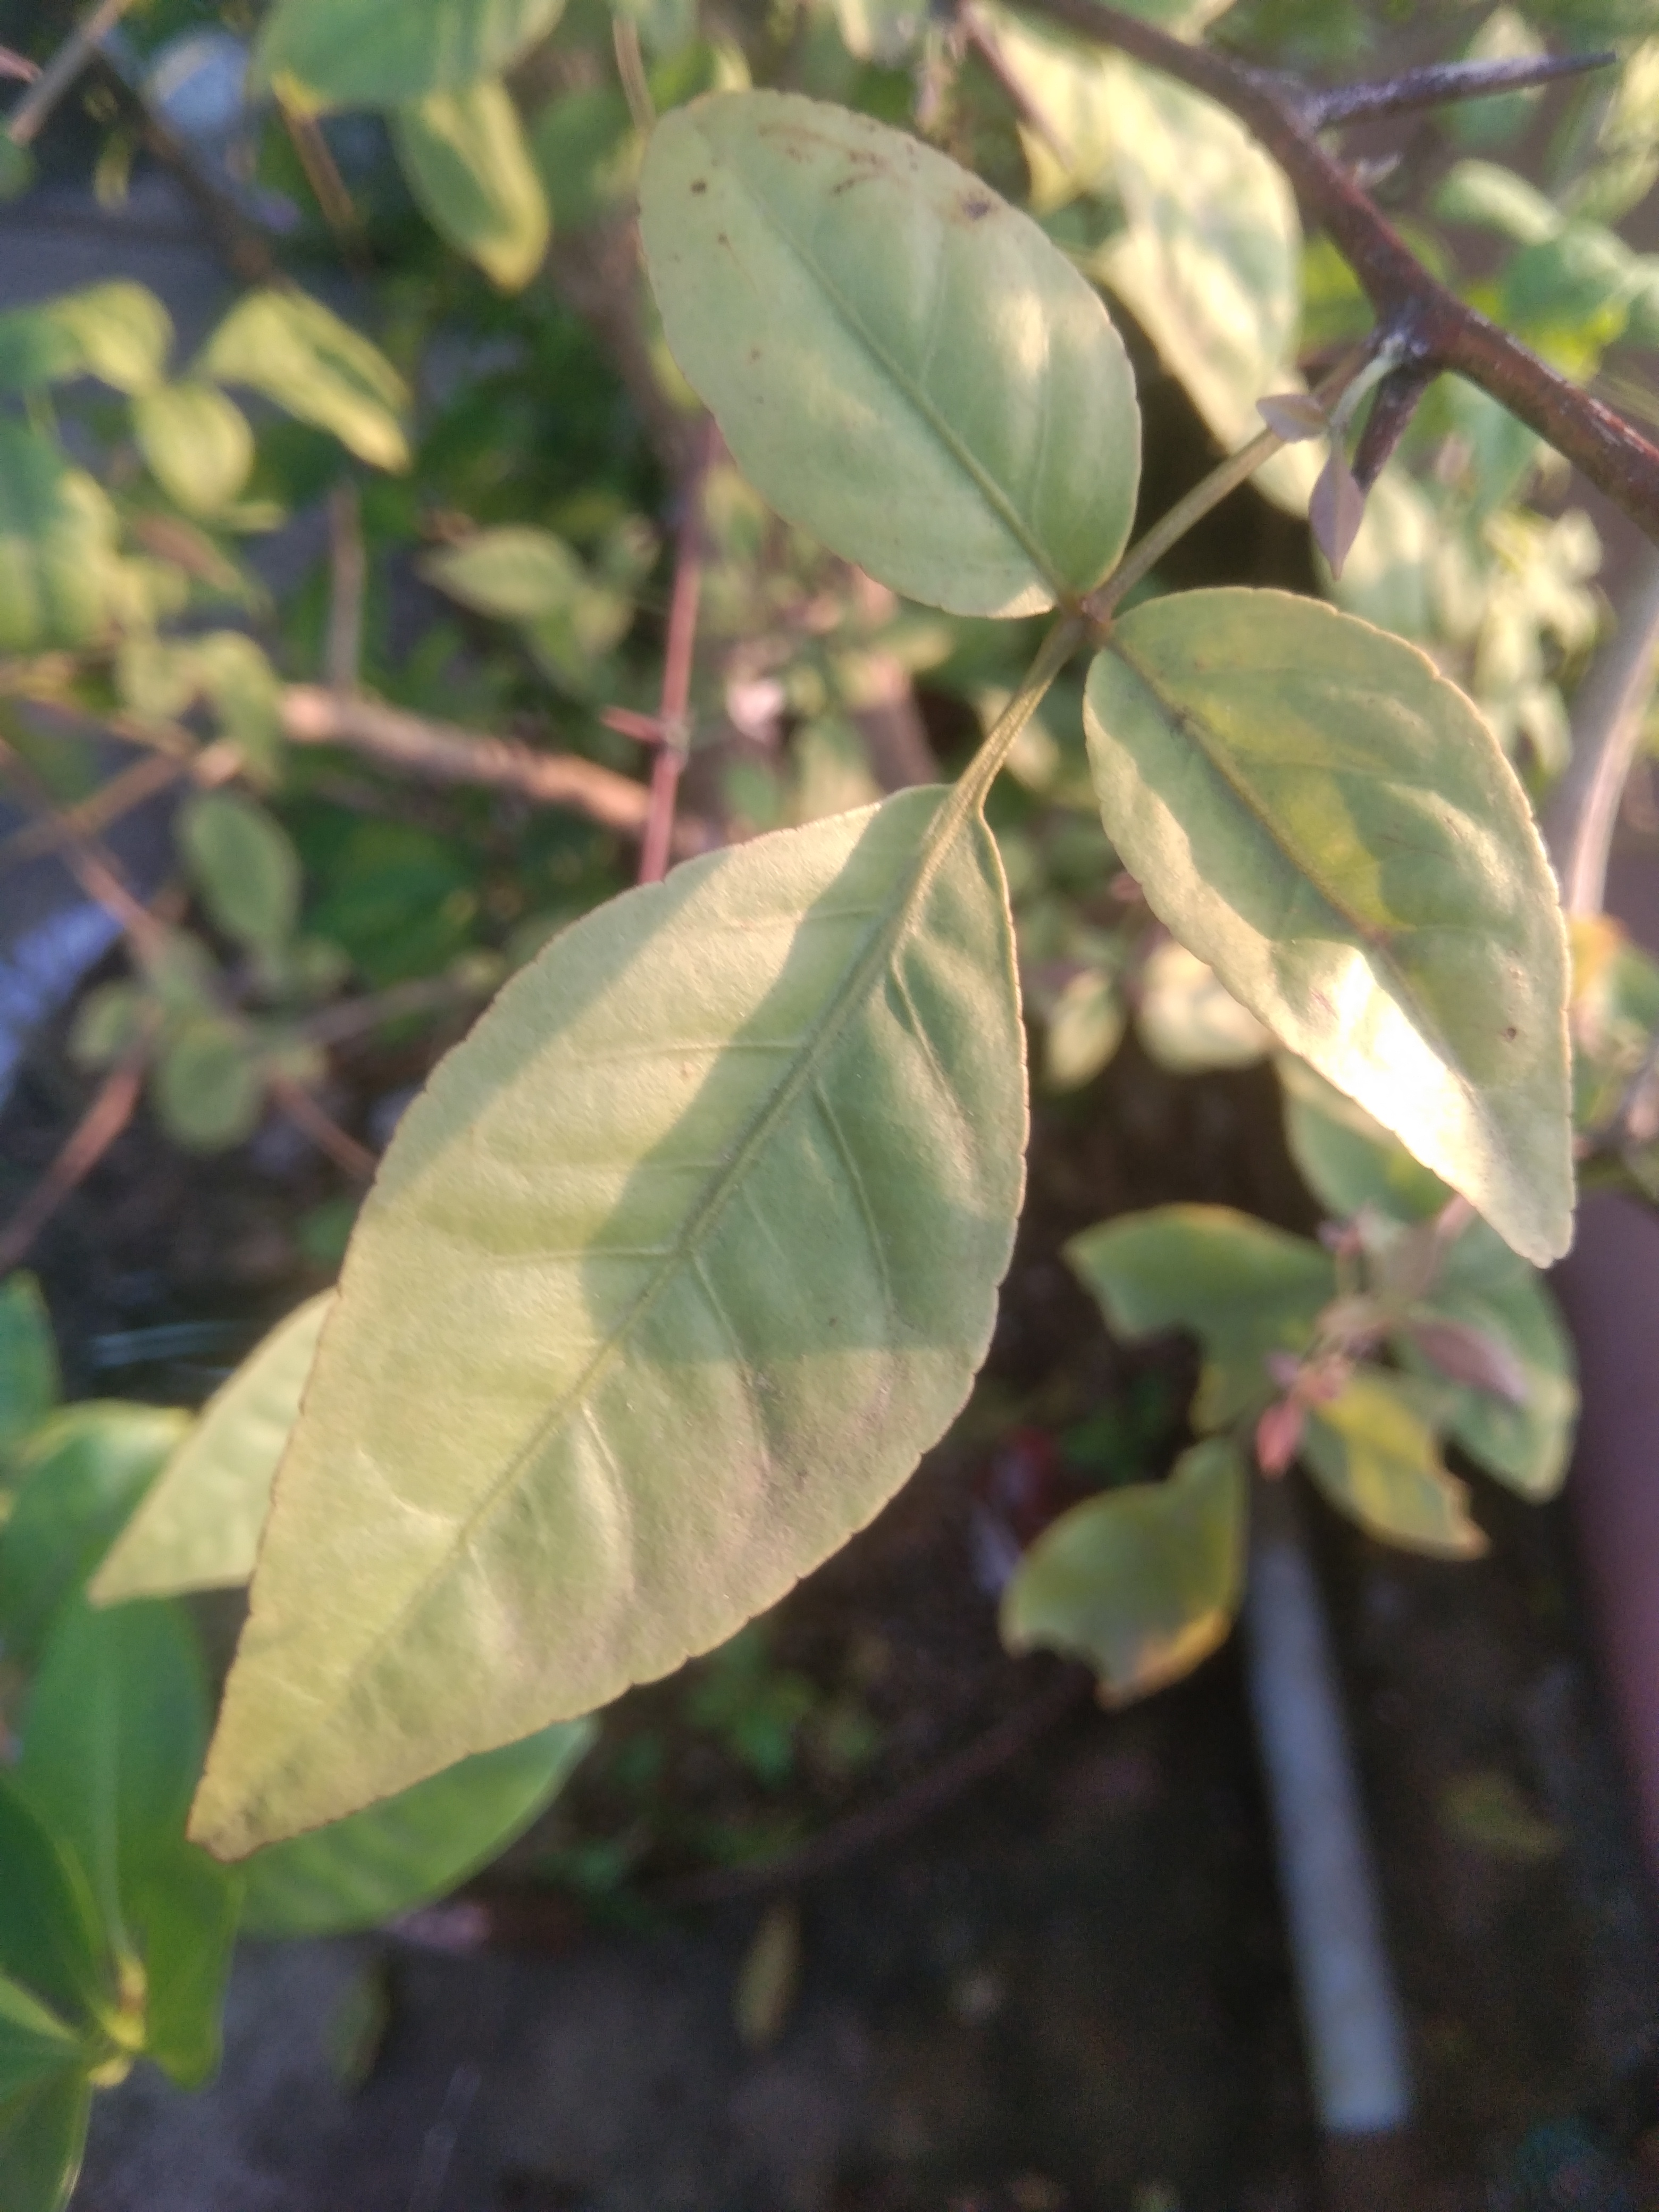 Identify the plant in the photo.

wood apple
